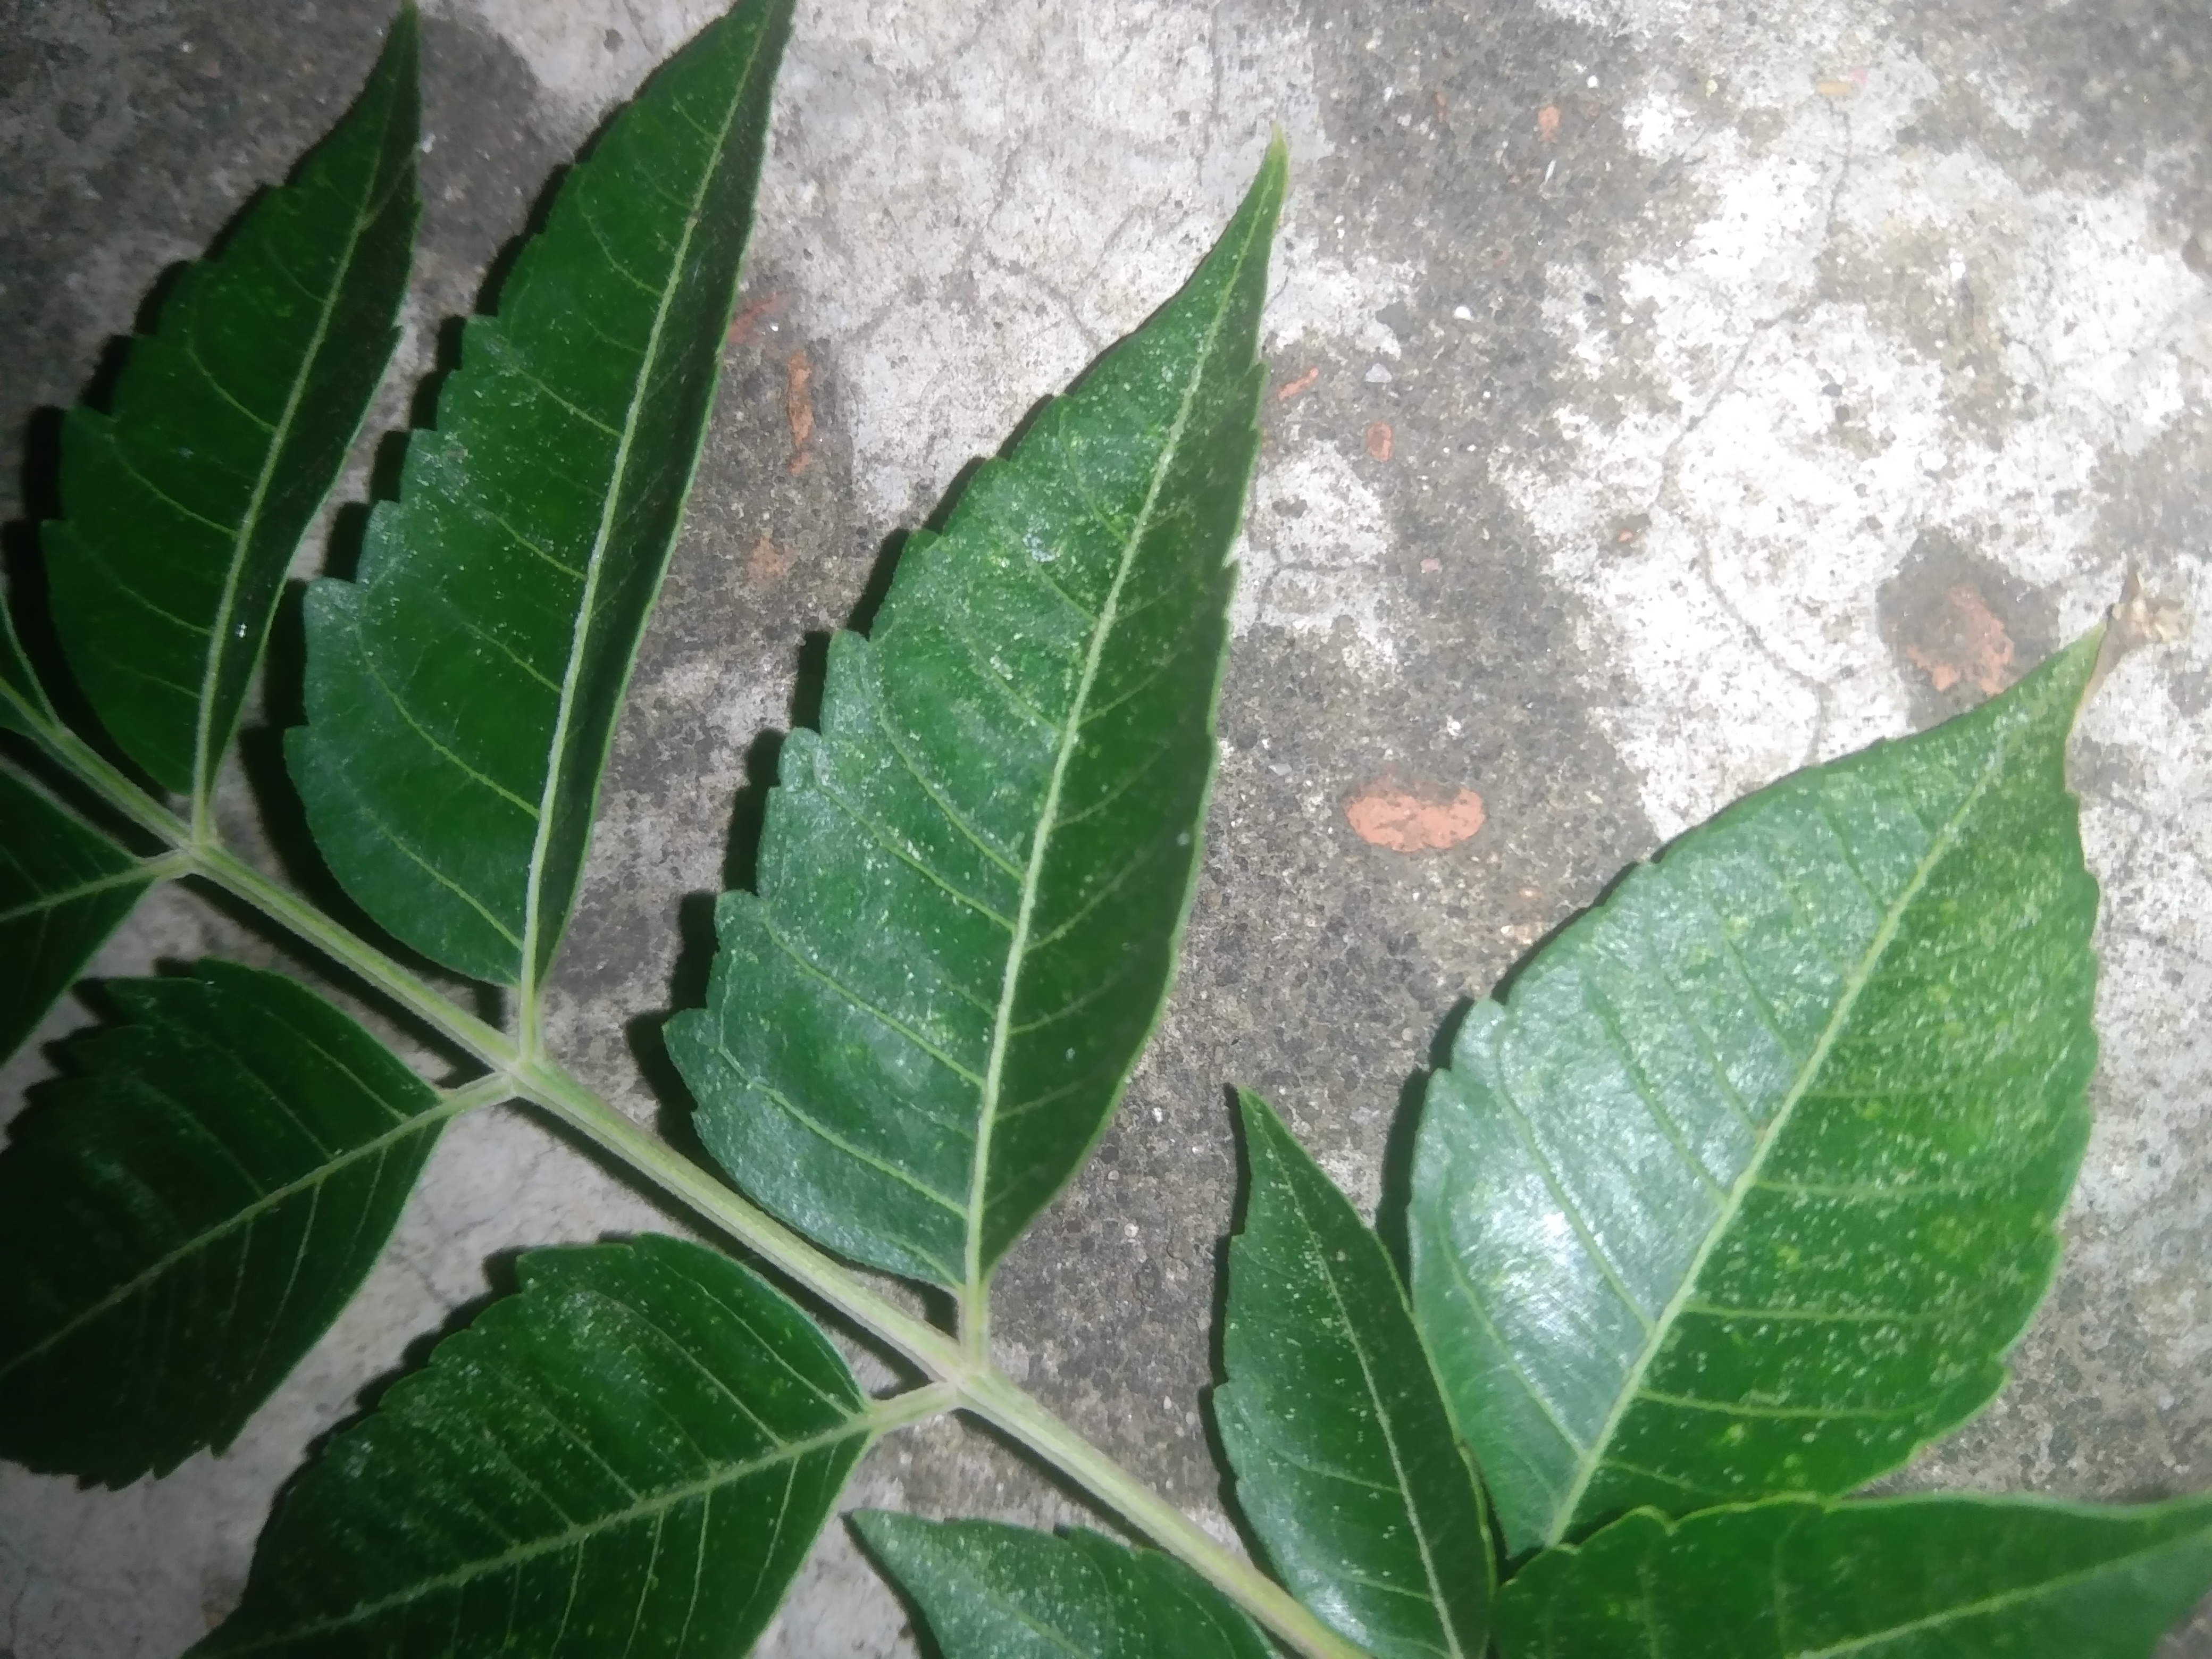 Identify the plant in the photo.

neem
